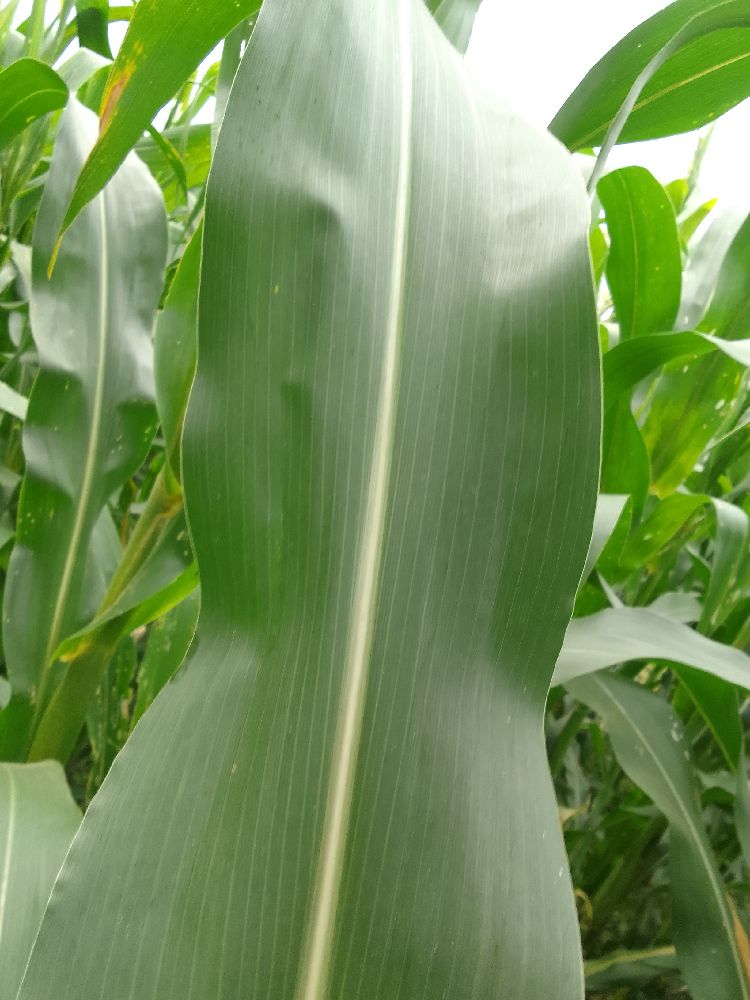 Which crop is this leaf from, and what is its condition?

maize, healthy
